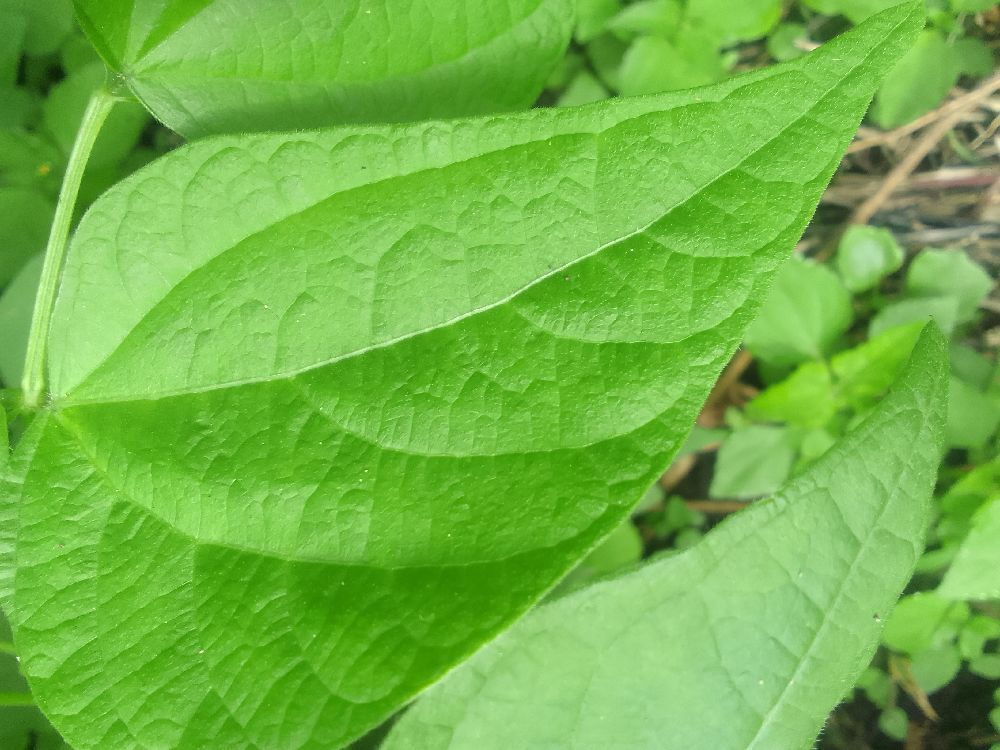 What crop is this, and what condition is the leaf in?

common bean, healthy
